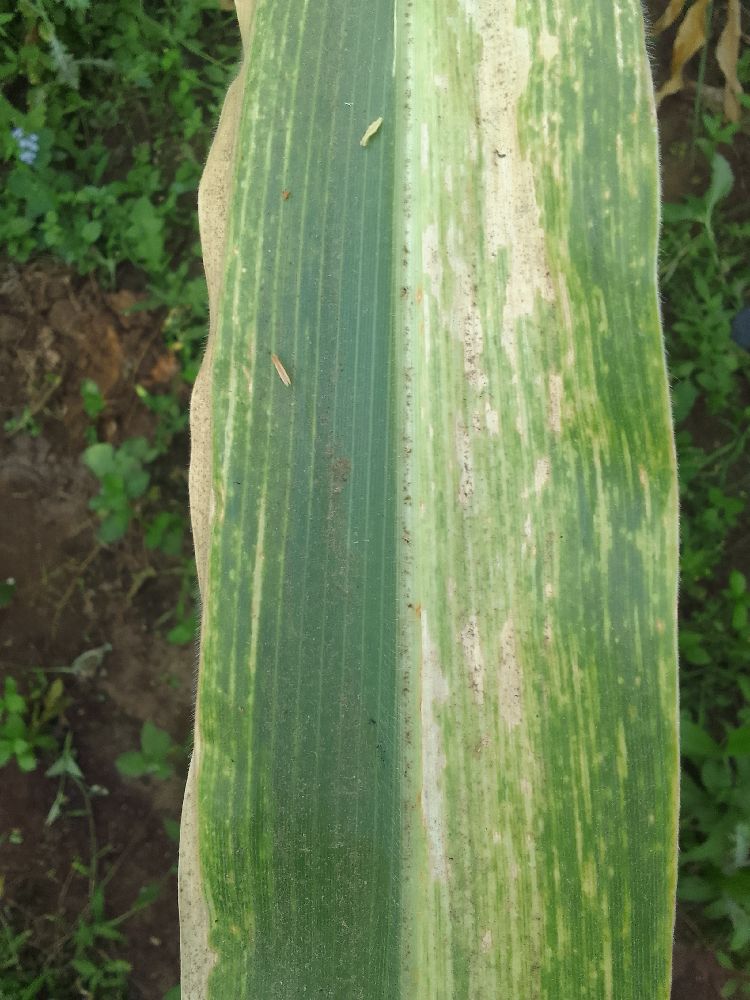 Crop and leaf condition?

maize, maize lethal necrosis
